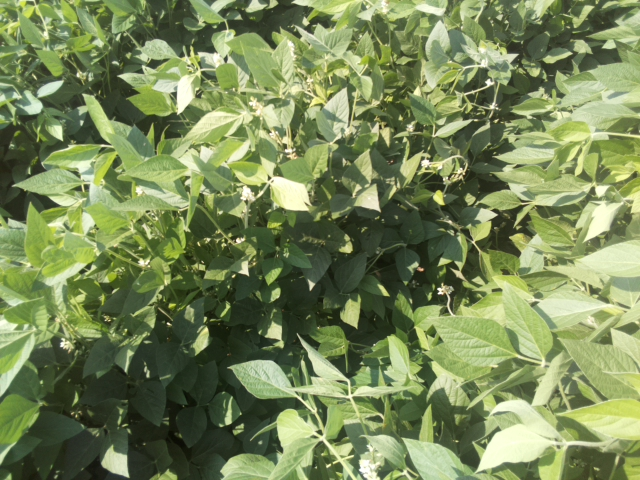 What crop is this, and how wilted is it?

soybean, leaves with no wilting
